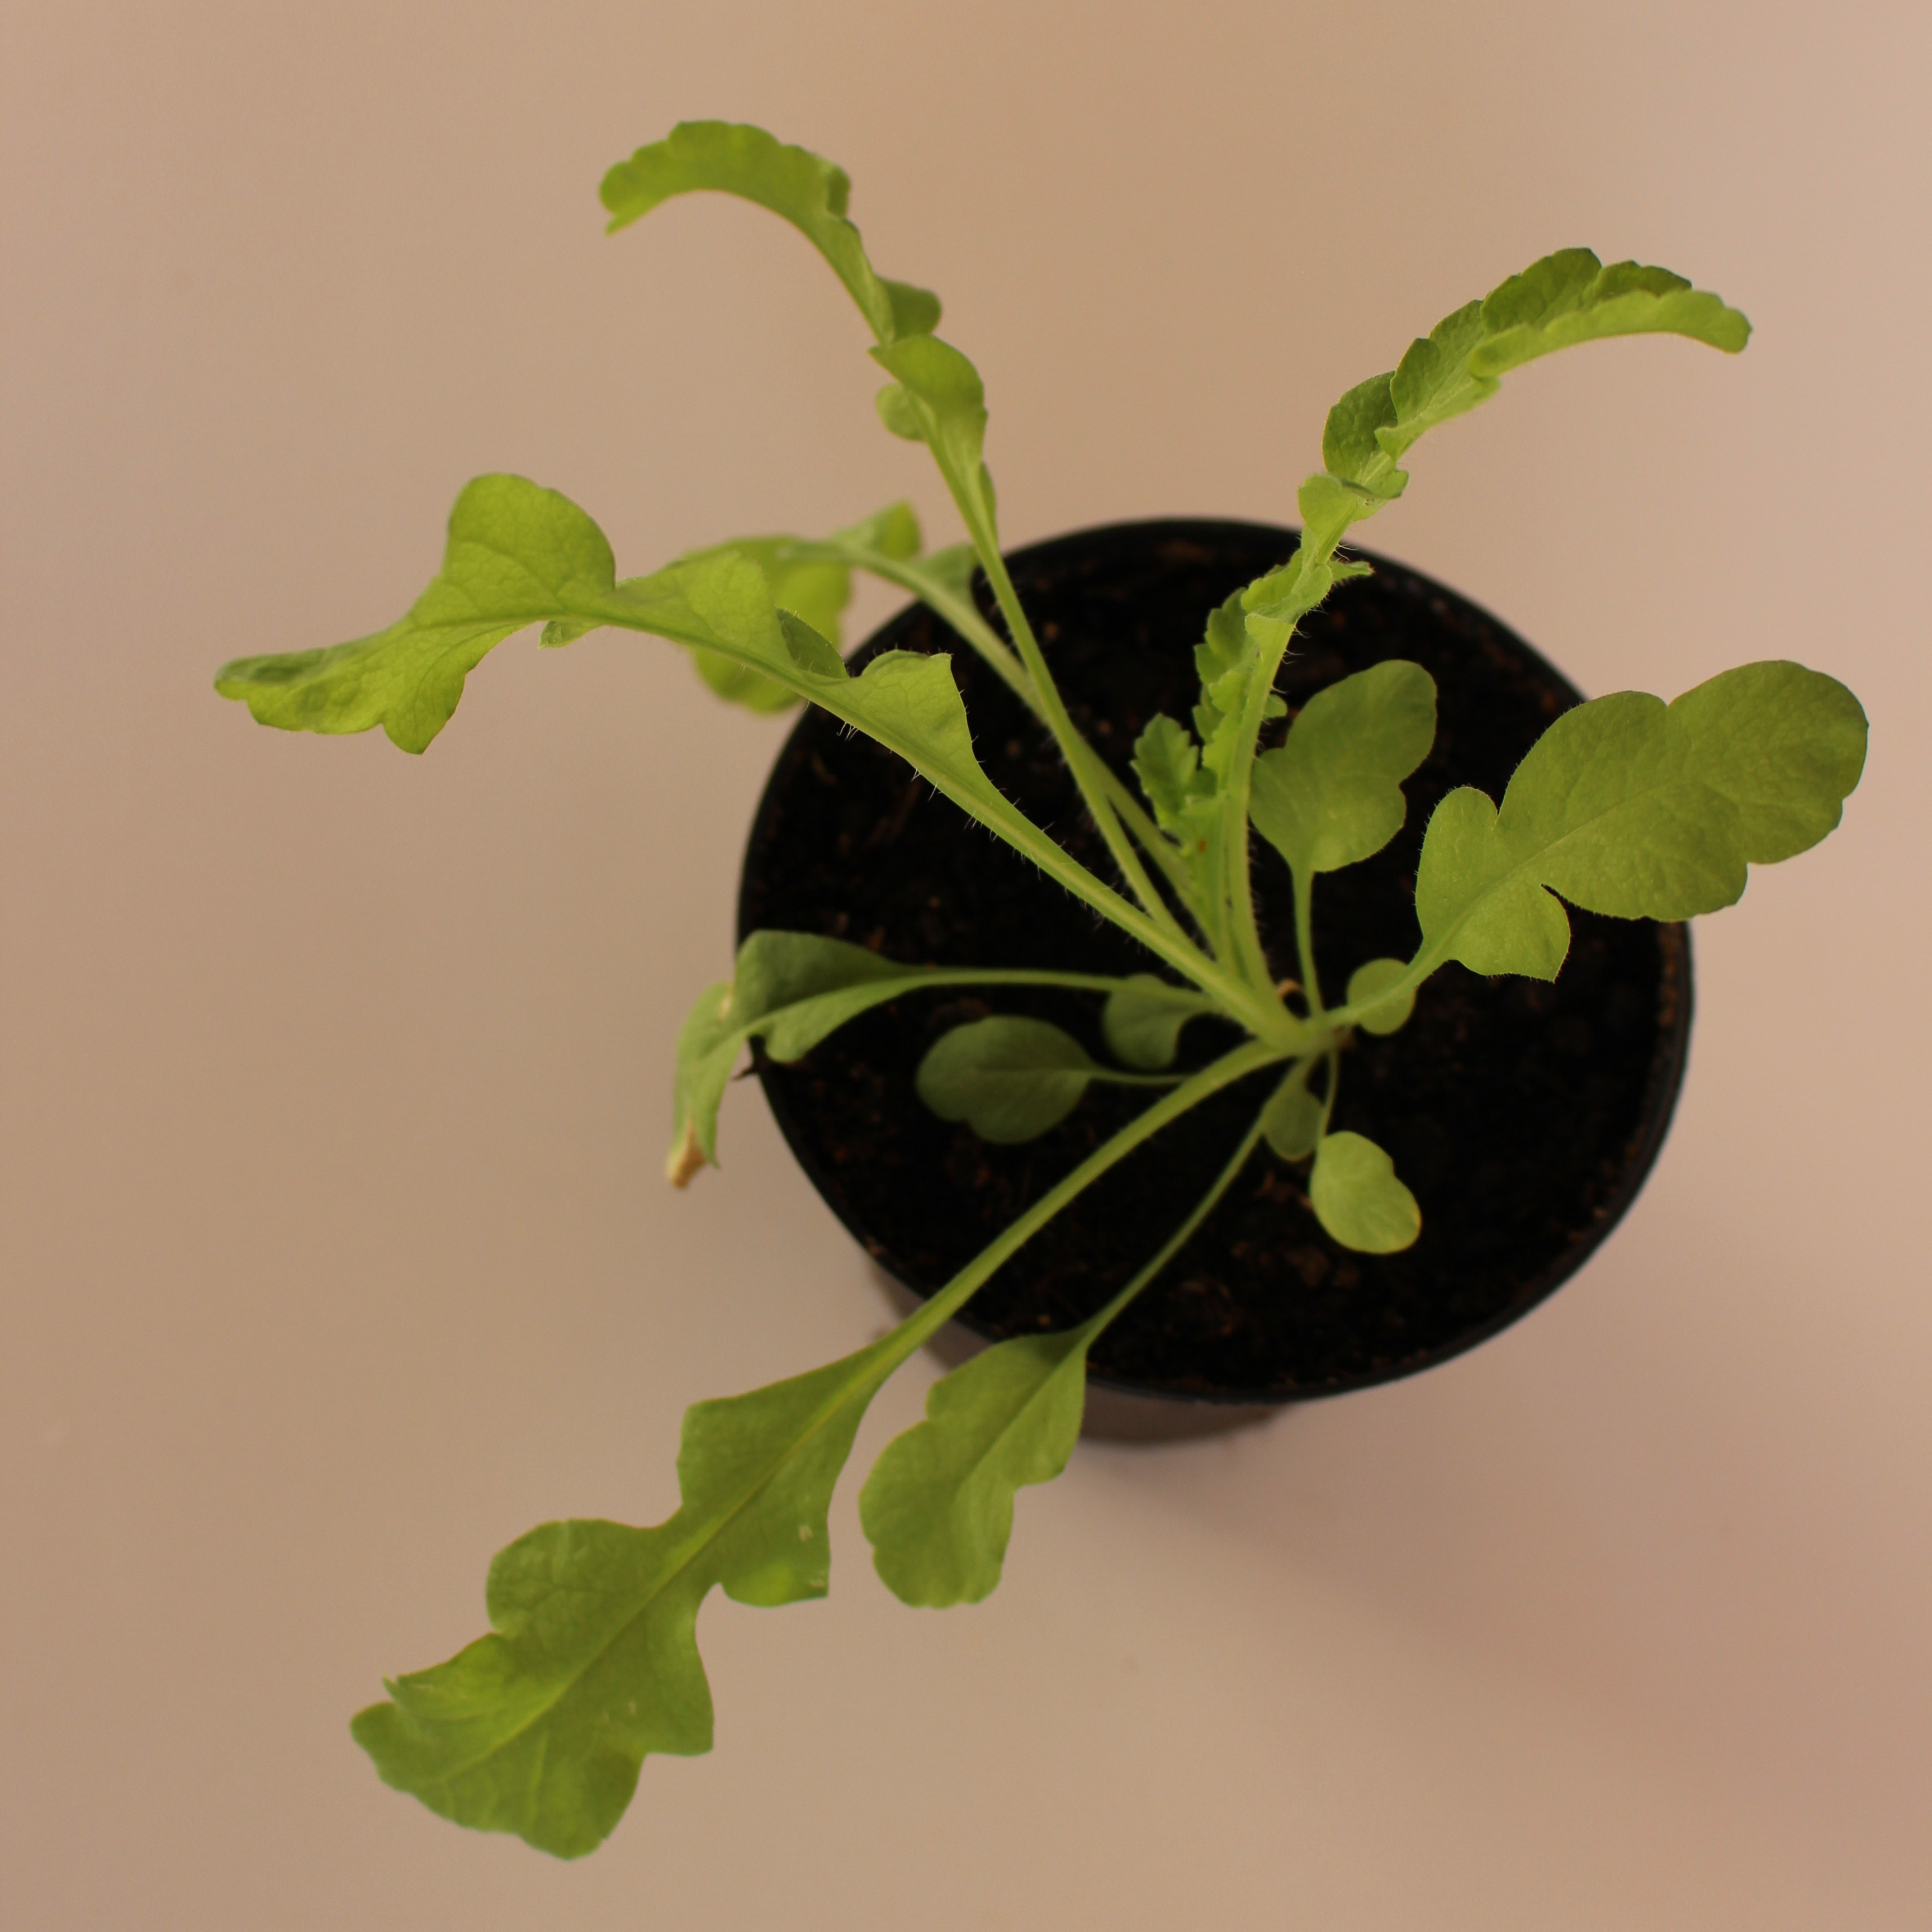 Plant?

Papaver rhoeas
